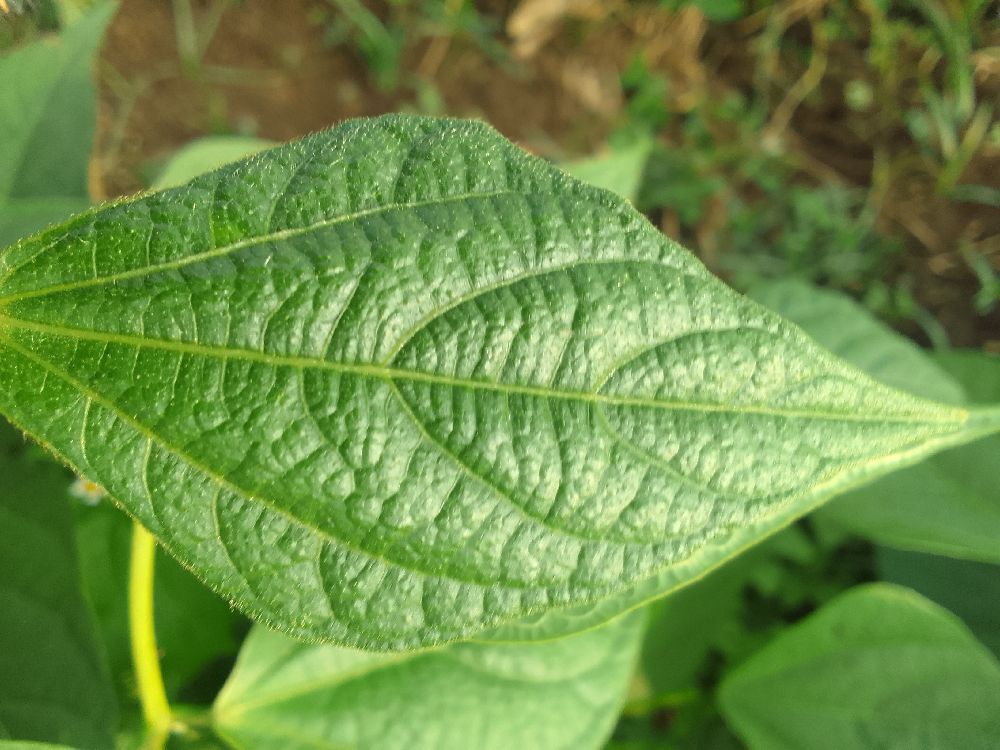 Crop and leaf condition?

common bean, healthy
